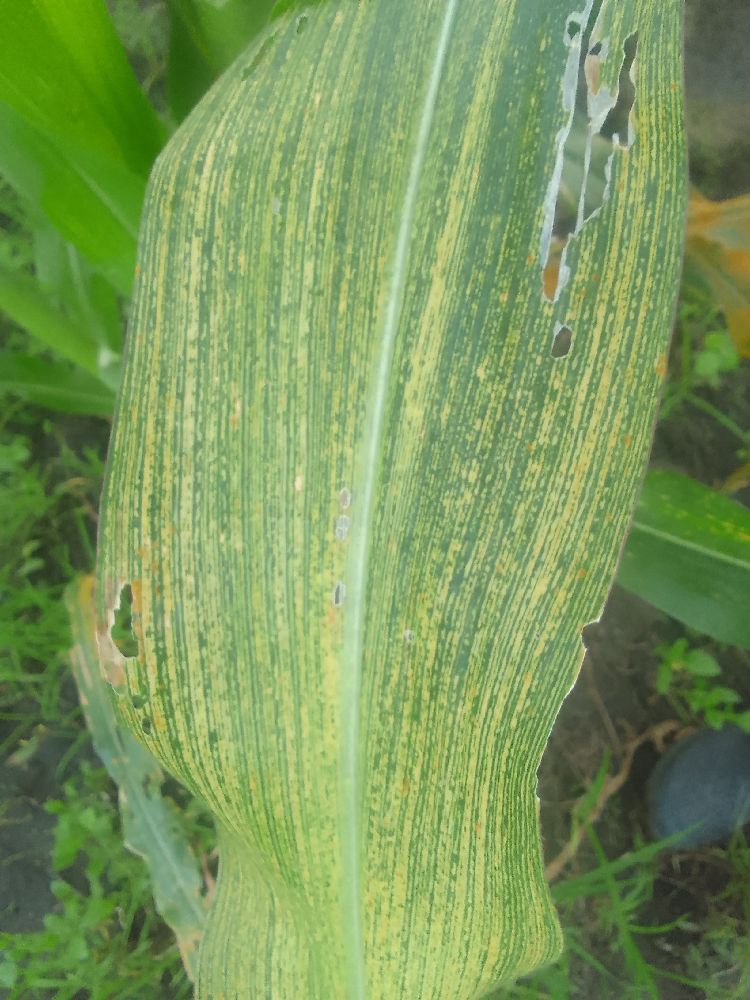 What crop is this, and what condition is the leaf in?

maize, maize streak virus
